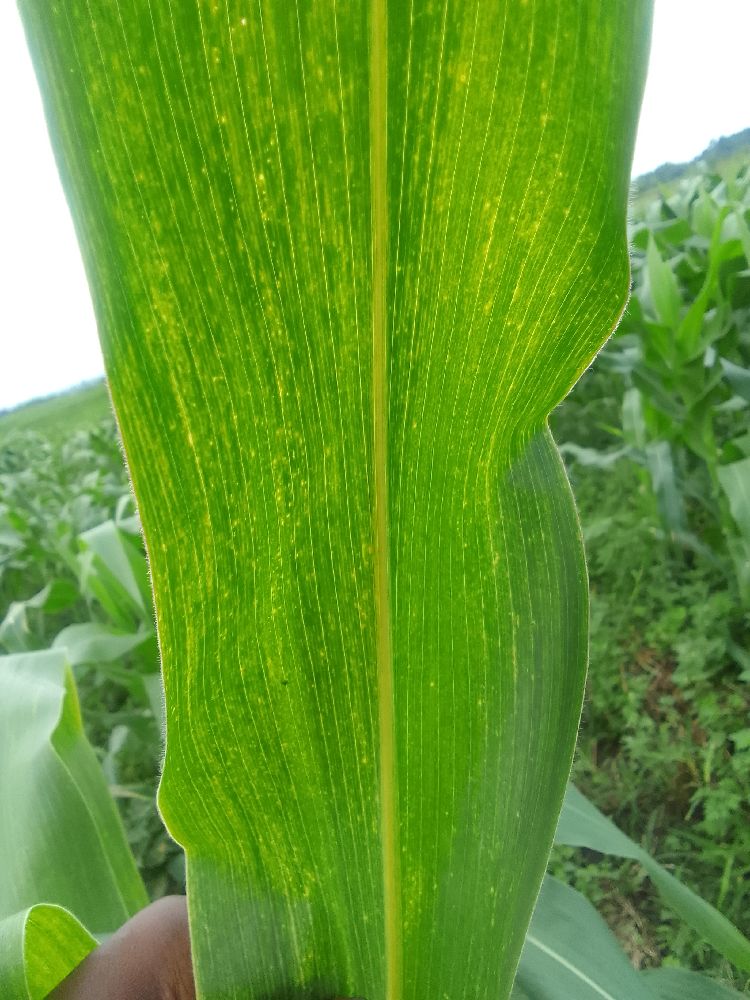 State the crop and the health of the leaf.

maize, maize lethal necrosis
